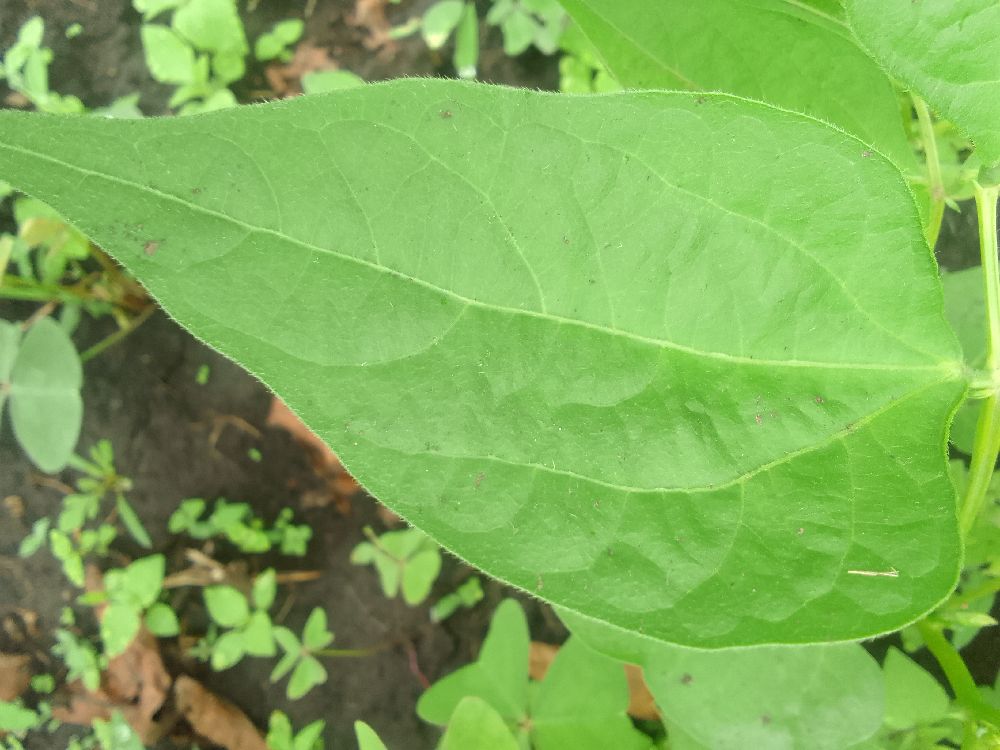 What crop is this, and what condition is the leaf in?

common bean, healthy
